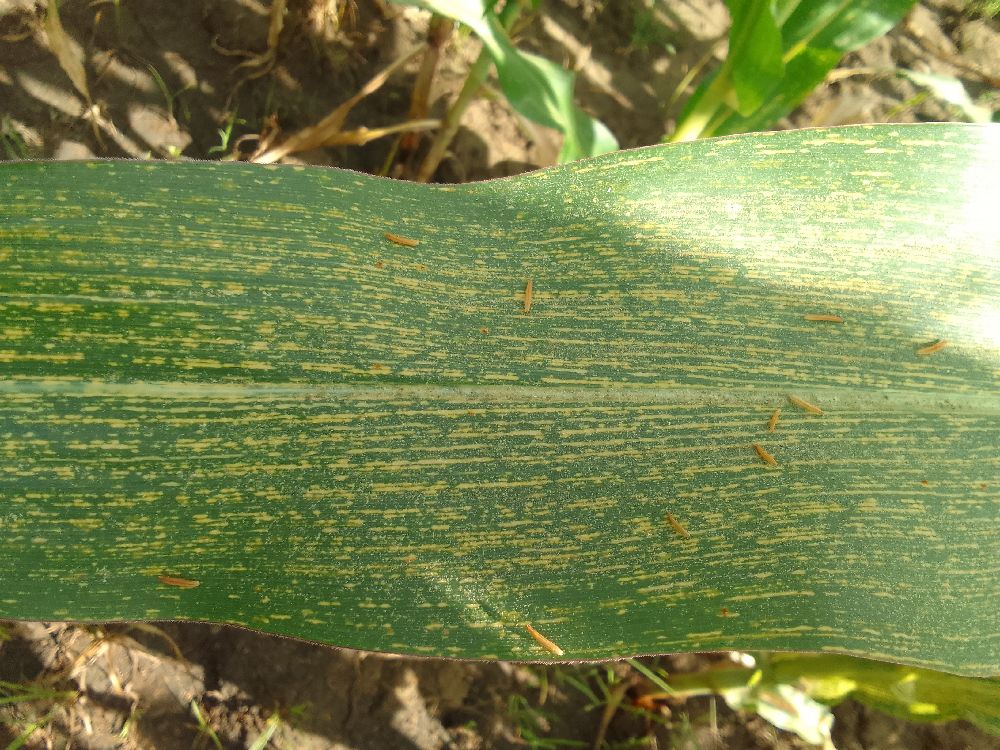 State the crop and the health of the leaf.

maize, maize streak virus
